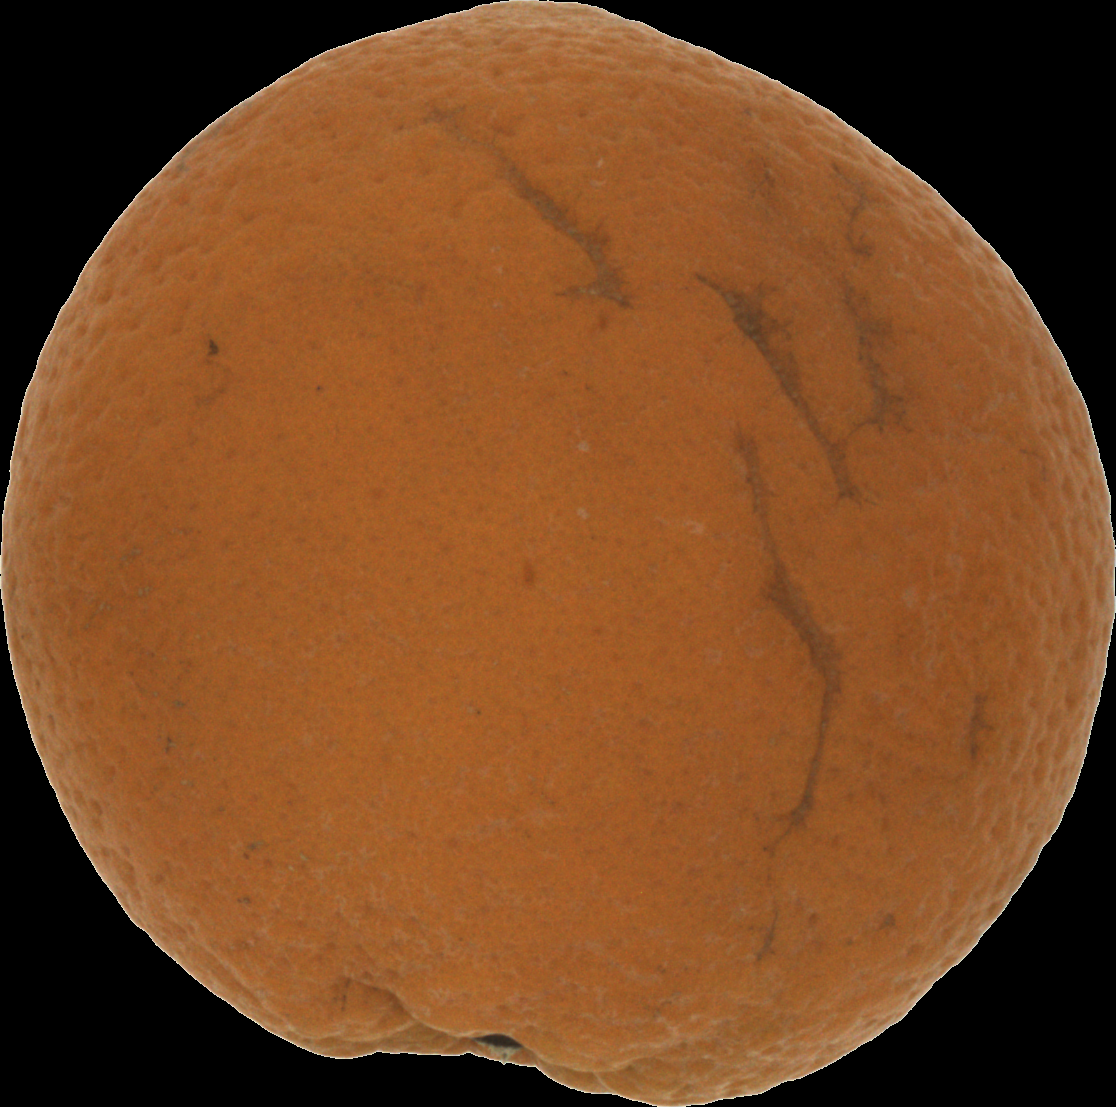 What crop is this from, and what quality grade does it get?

orange, bad
